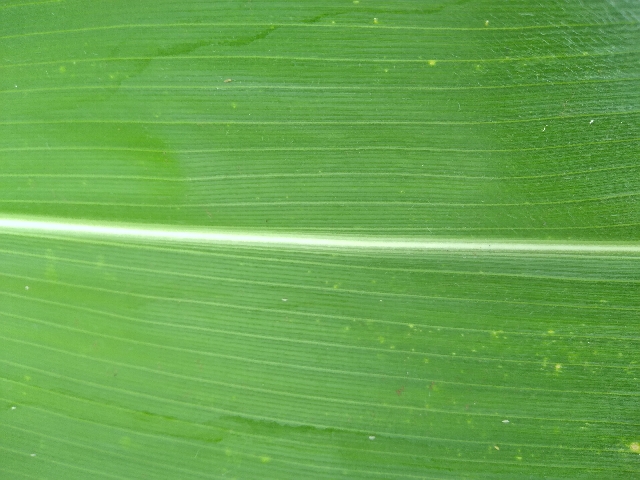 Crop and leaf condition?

maize, healthy
